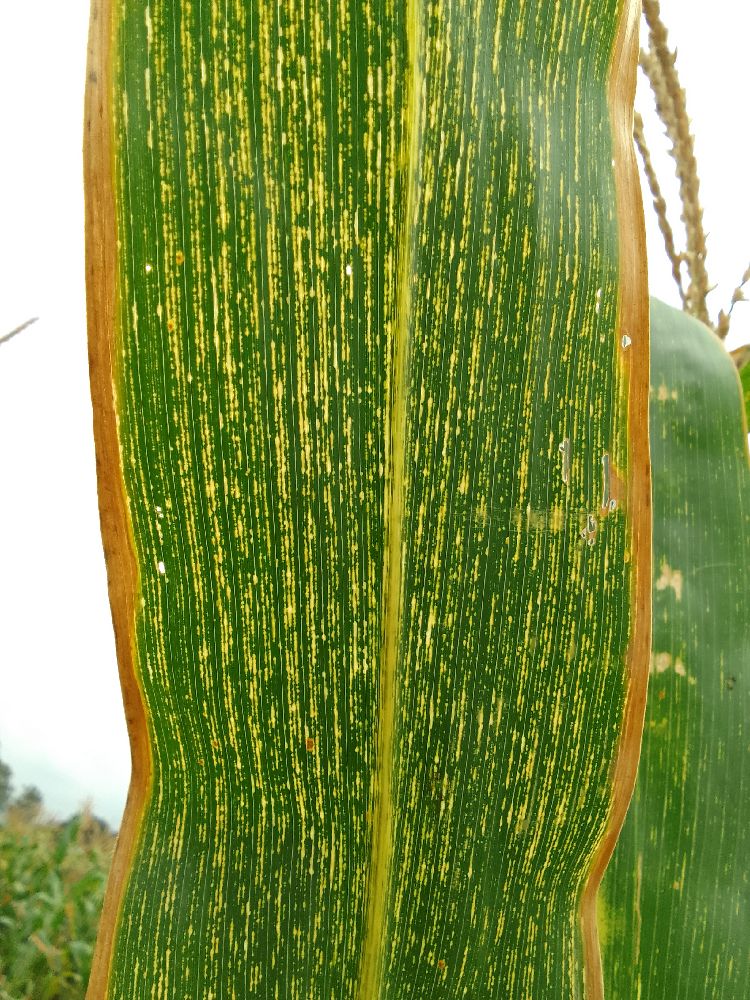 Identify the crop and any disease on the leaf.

maize, maize streak virus
